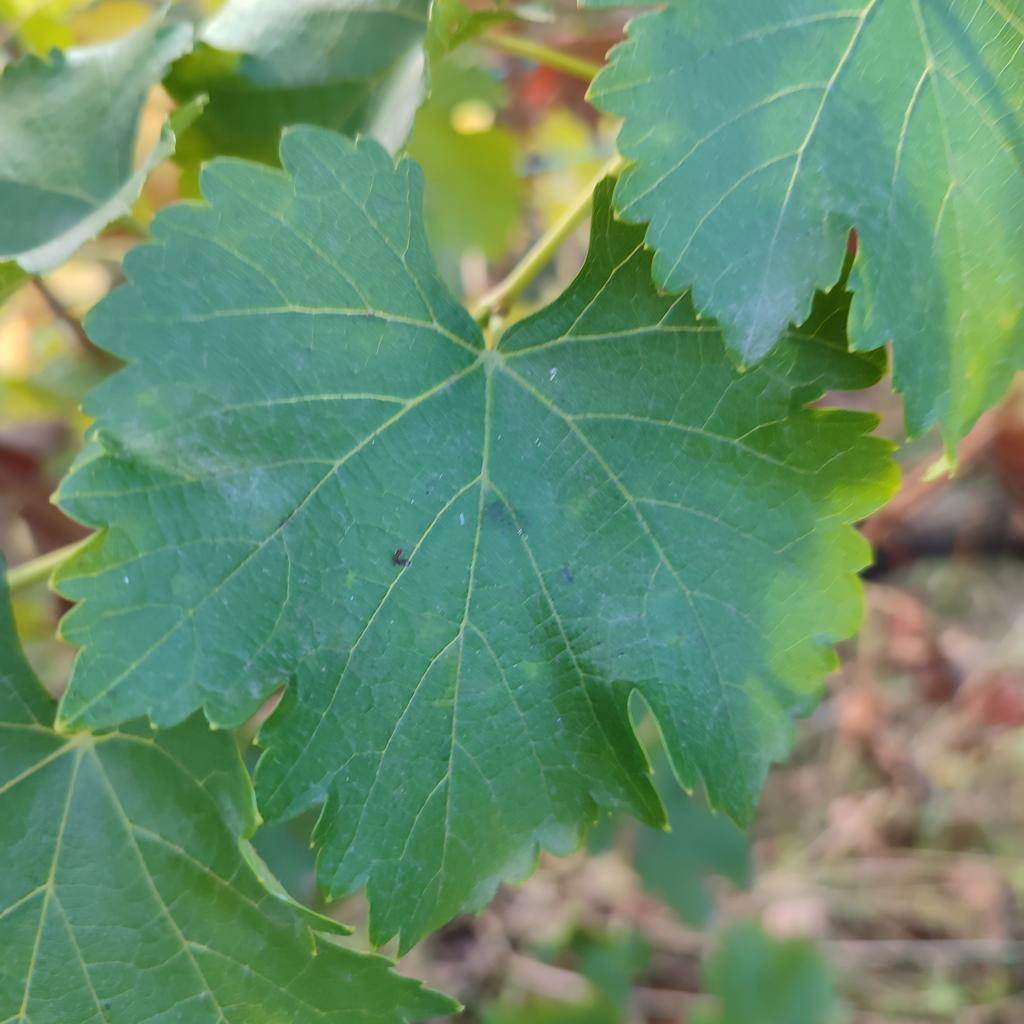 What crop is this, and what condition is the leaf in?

grapevine, powdery mildew
